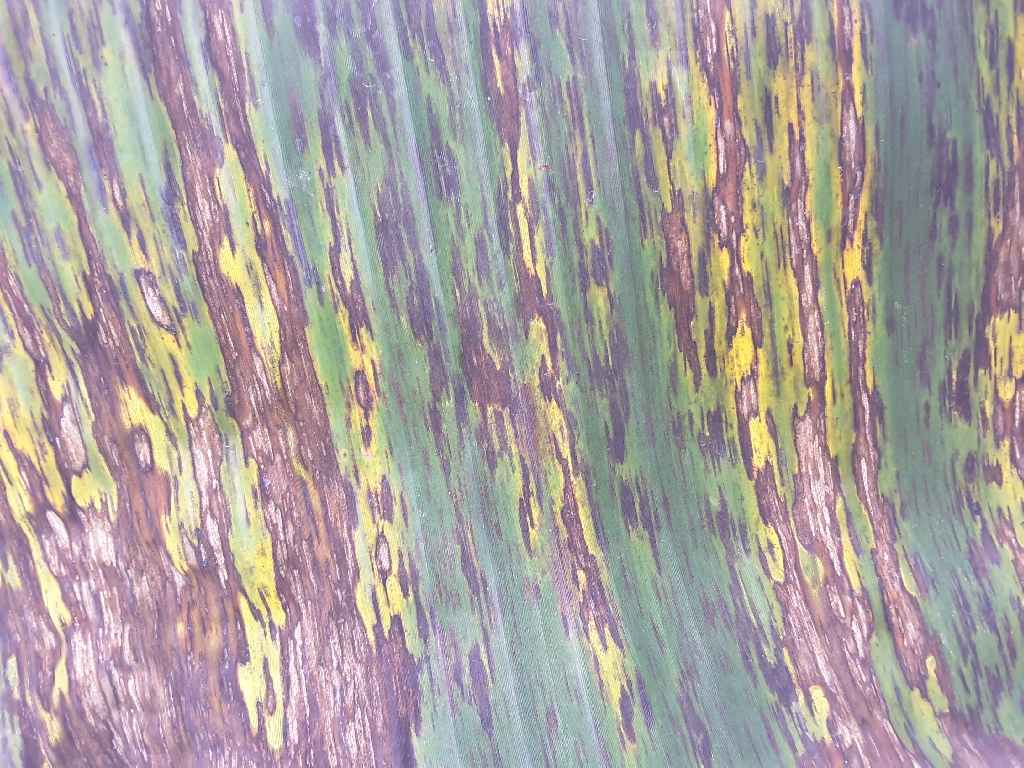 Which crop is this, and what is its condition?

banana, black sigatoka
